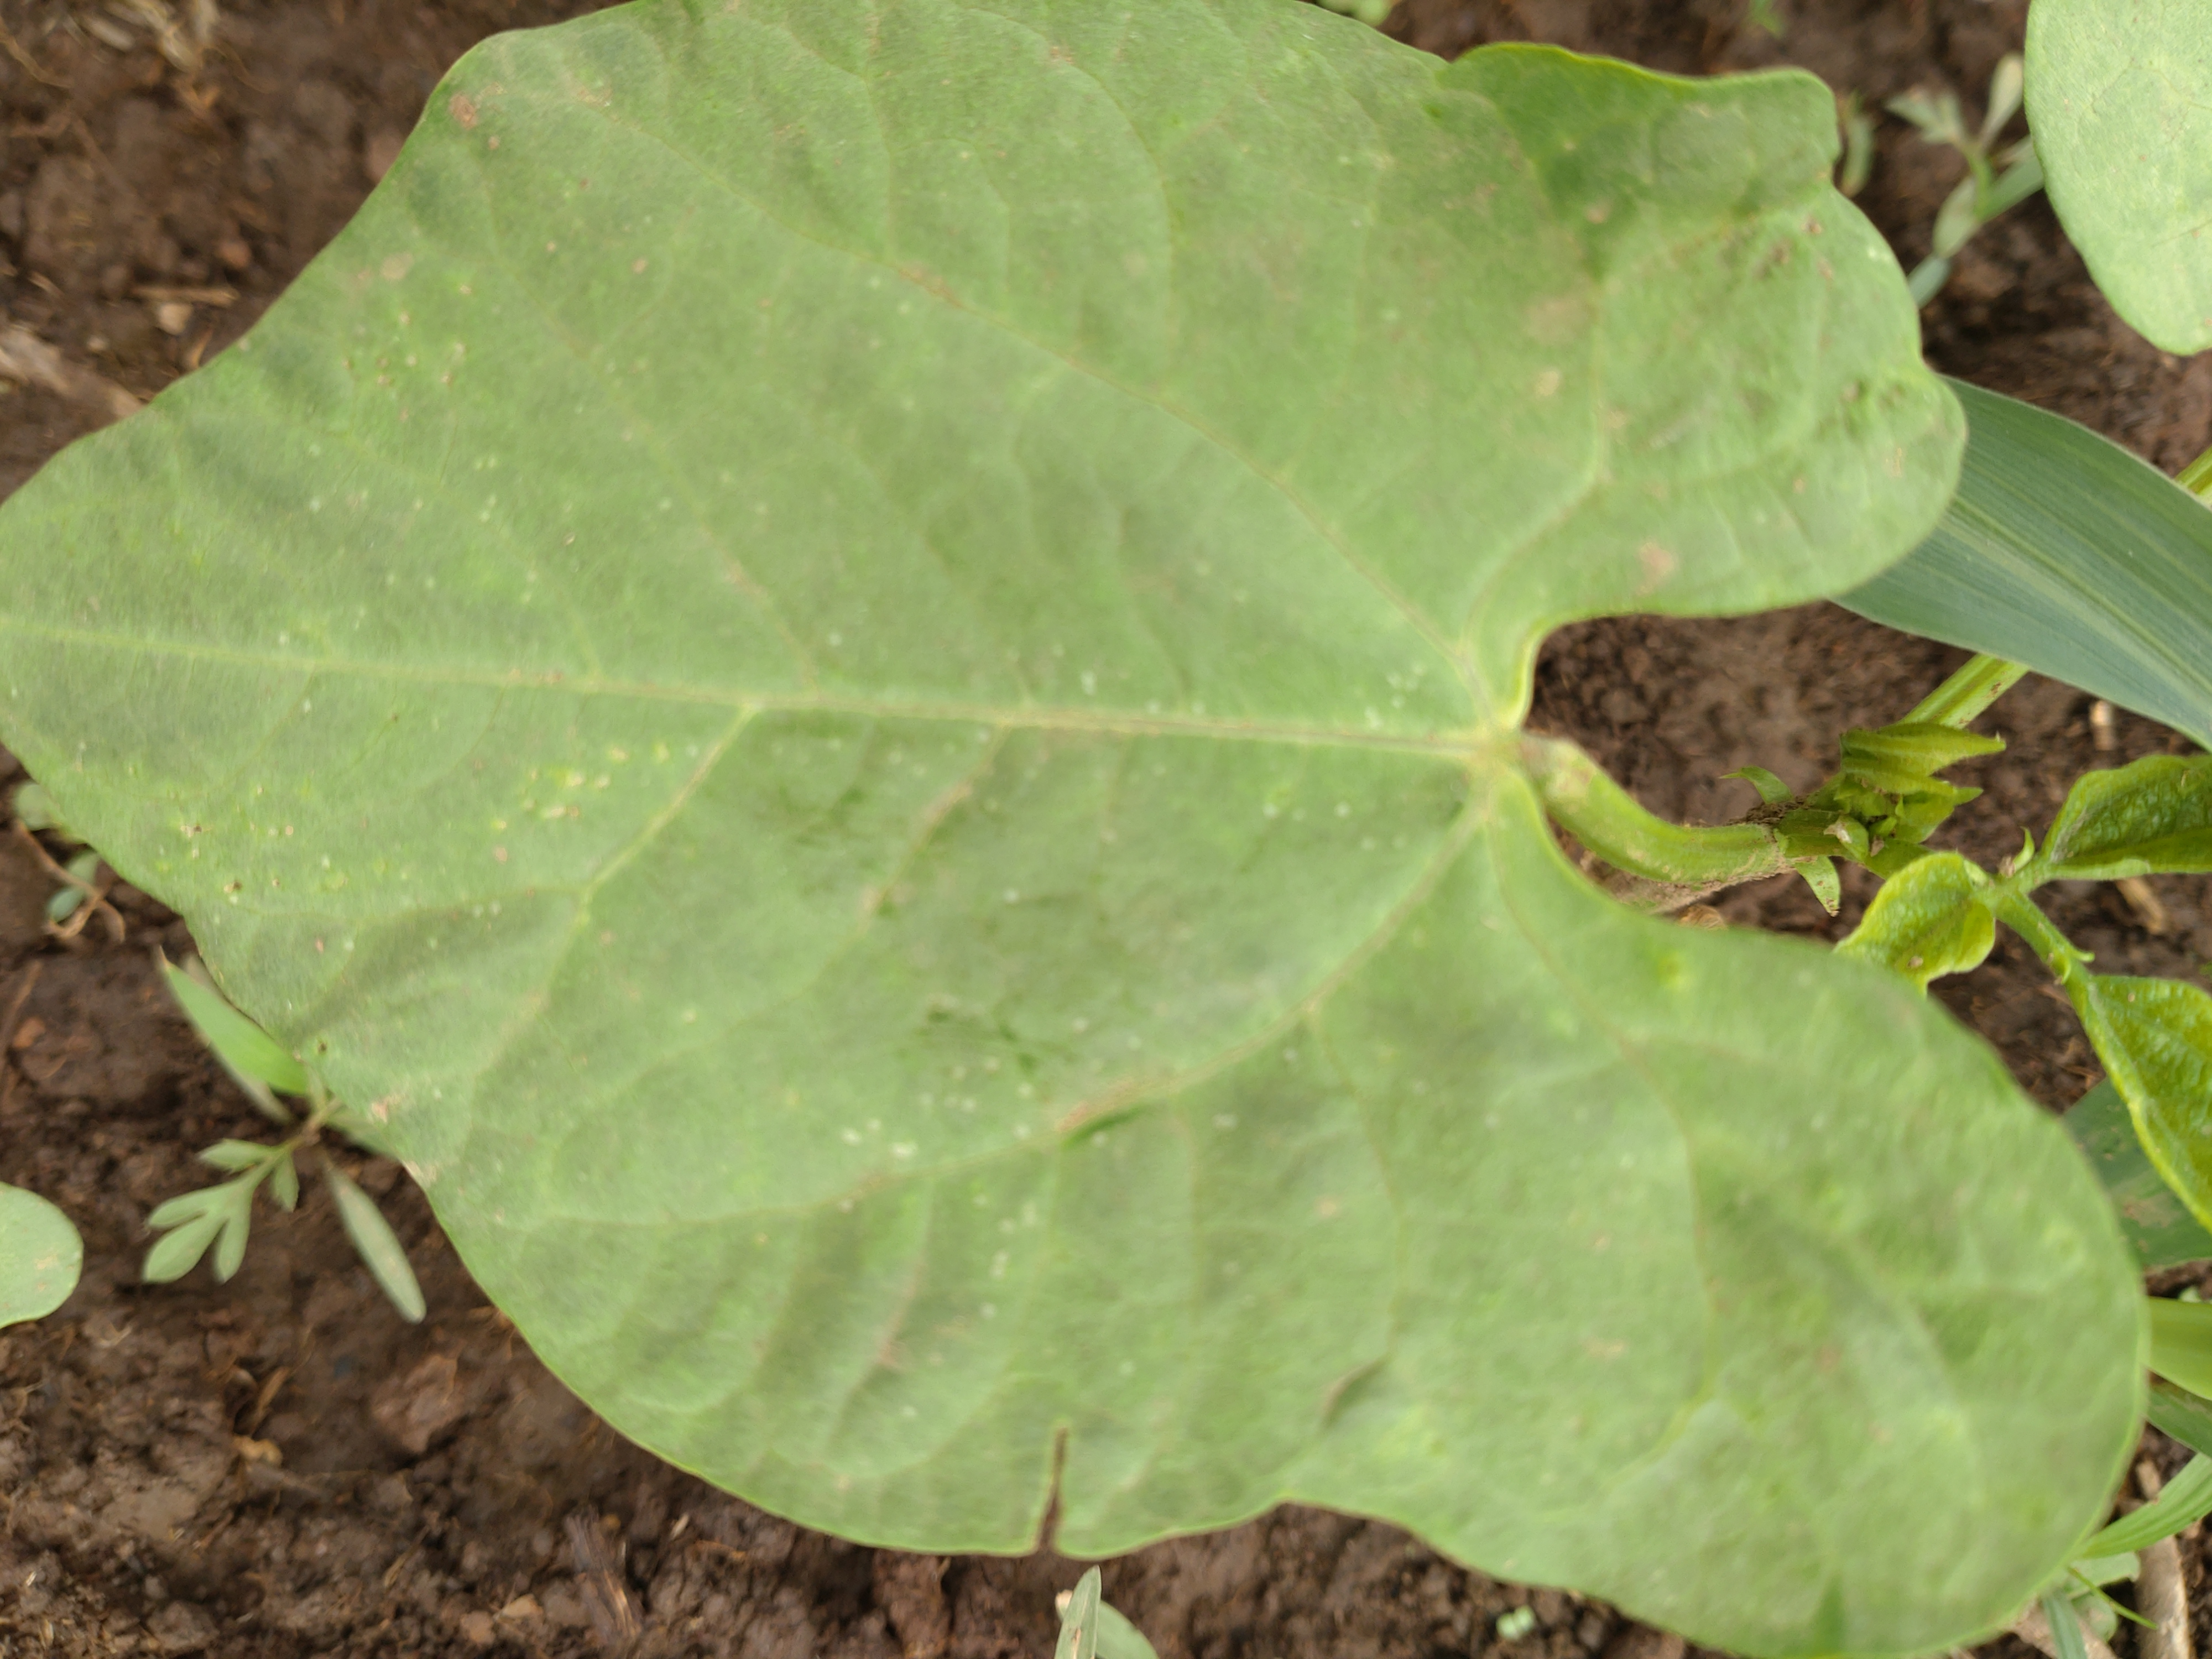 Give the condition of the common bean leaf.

healthy
